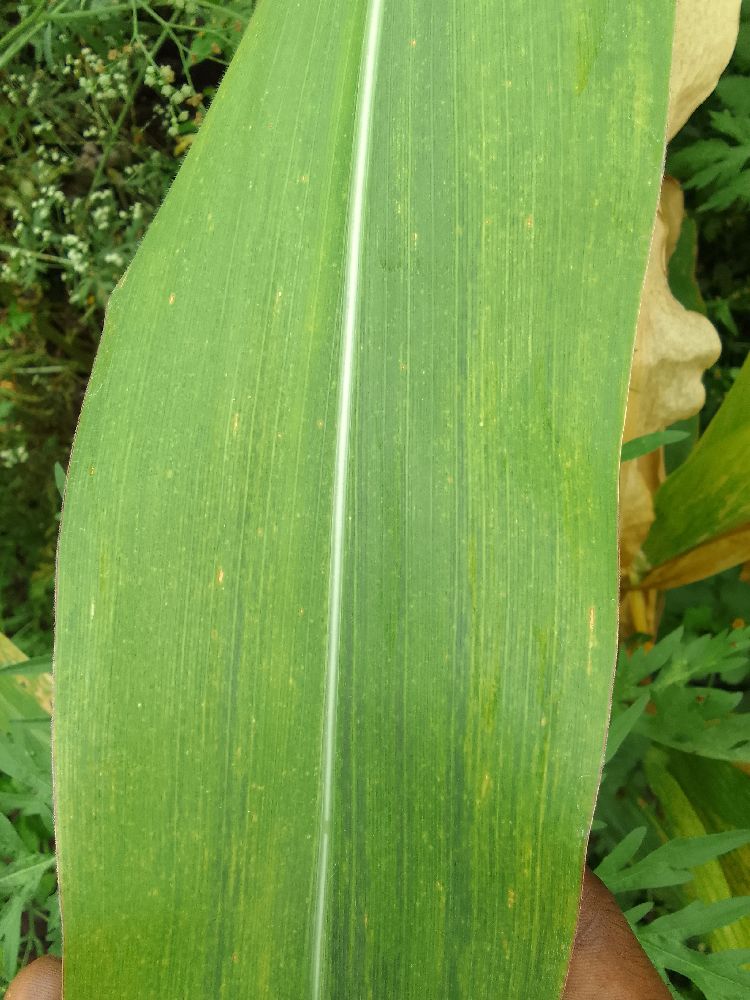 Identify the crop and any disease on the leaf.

maize, maize lethal necrosis
